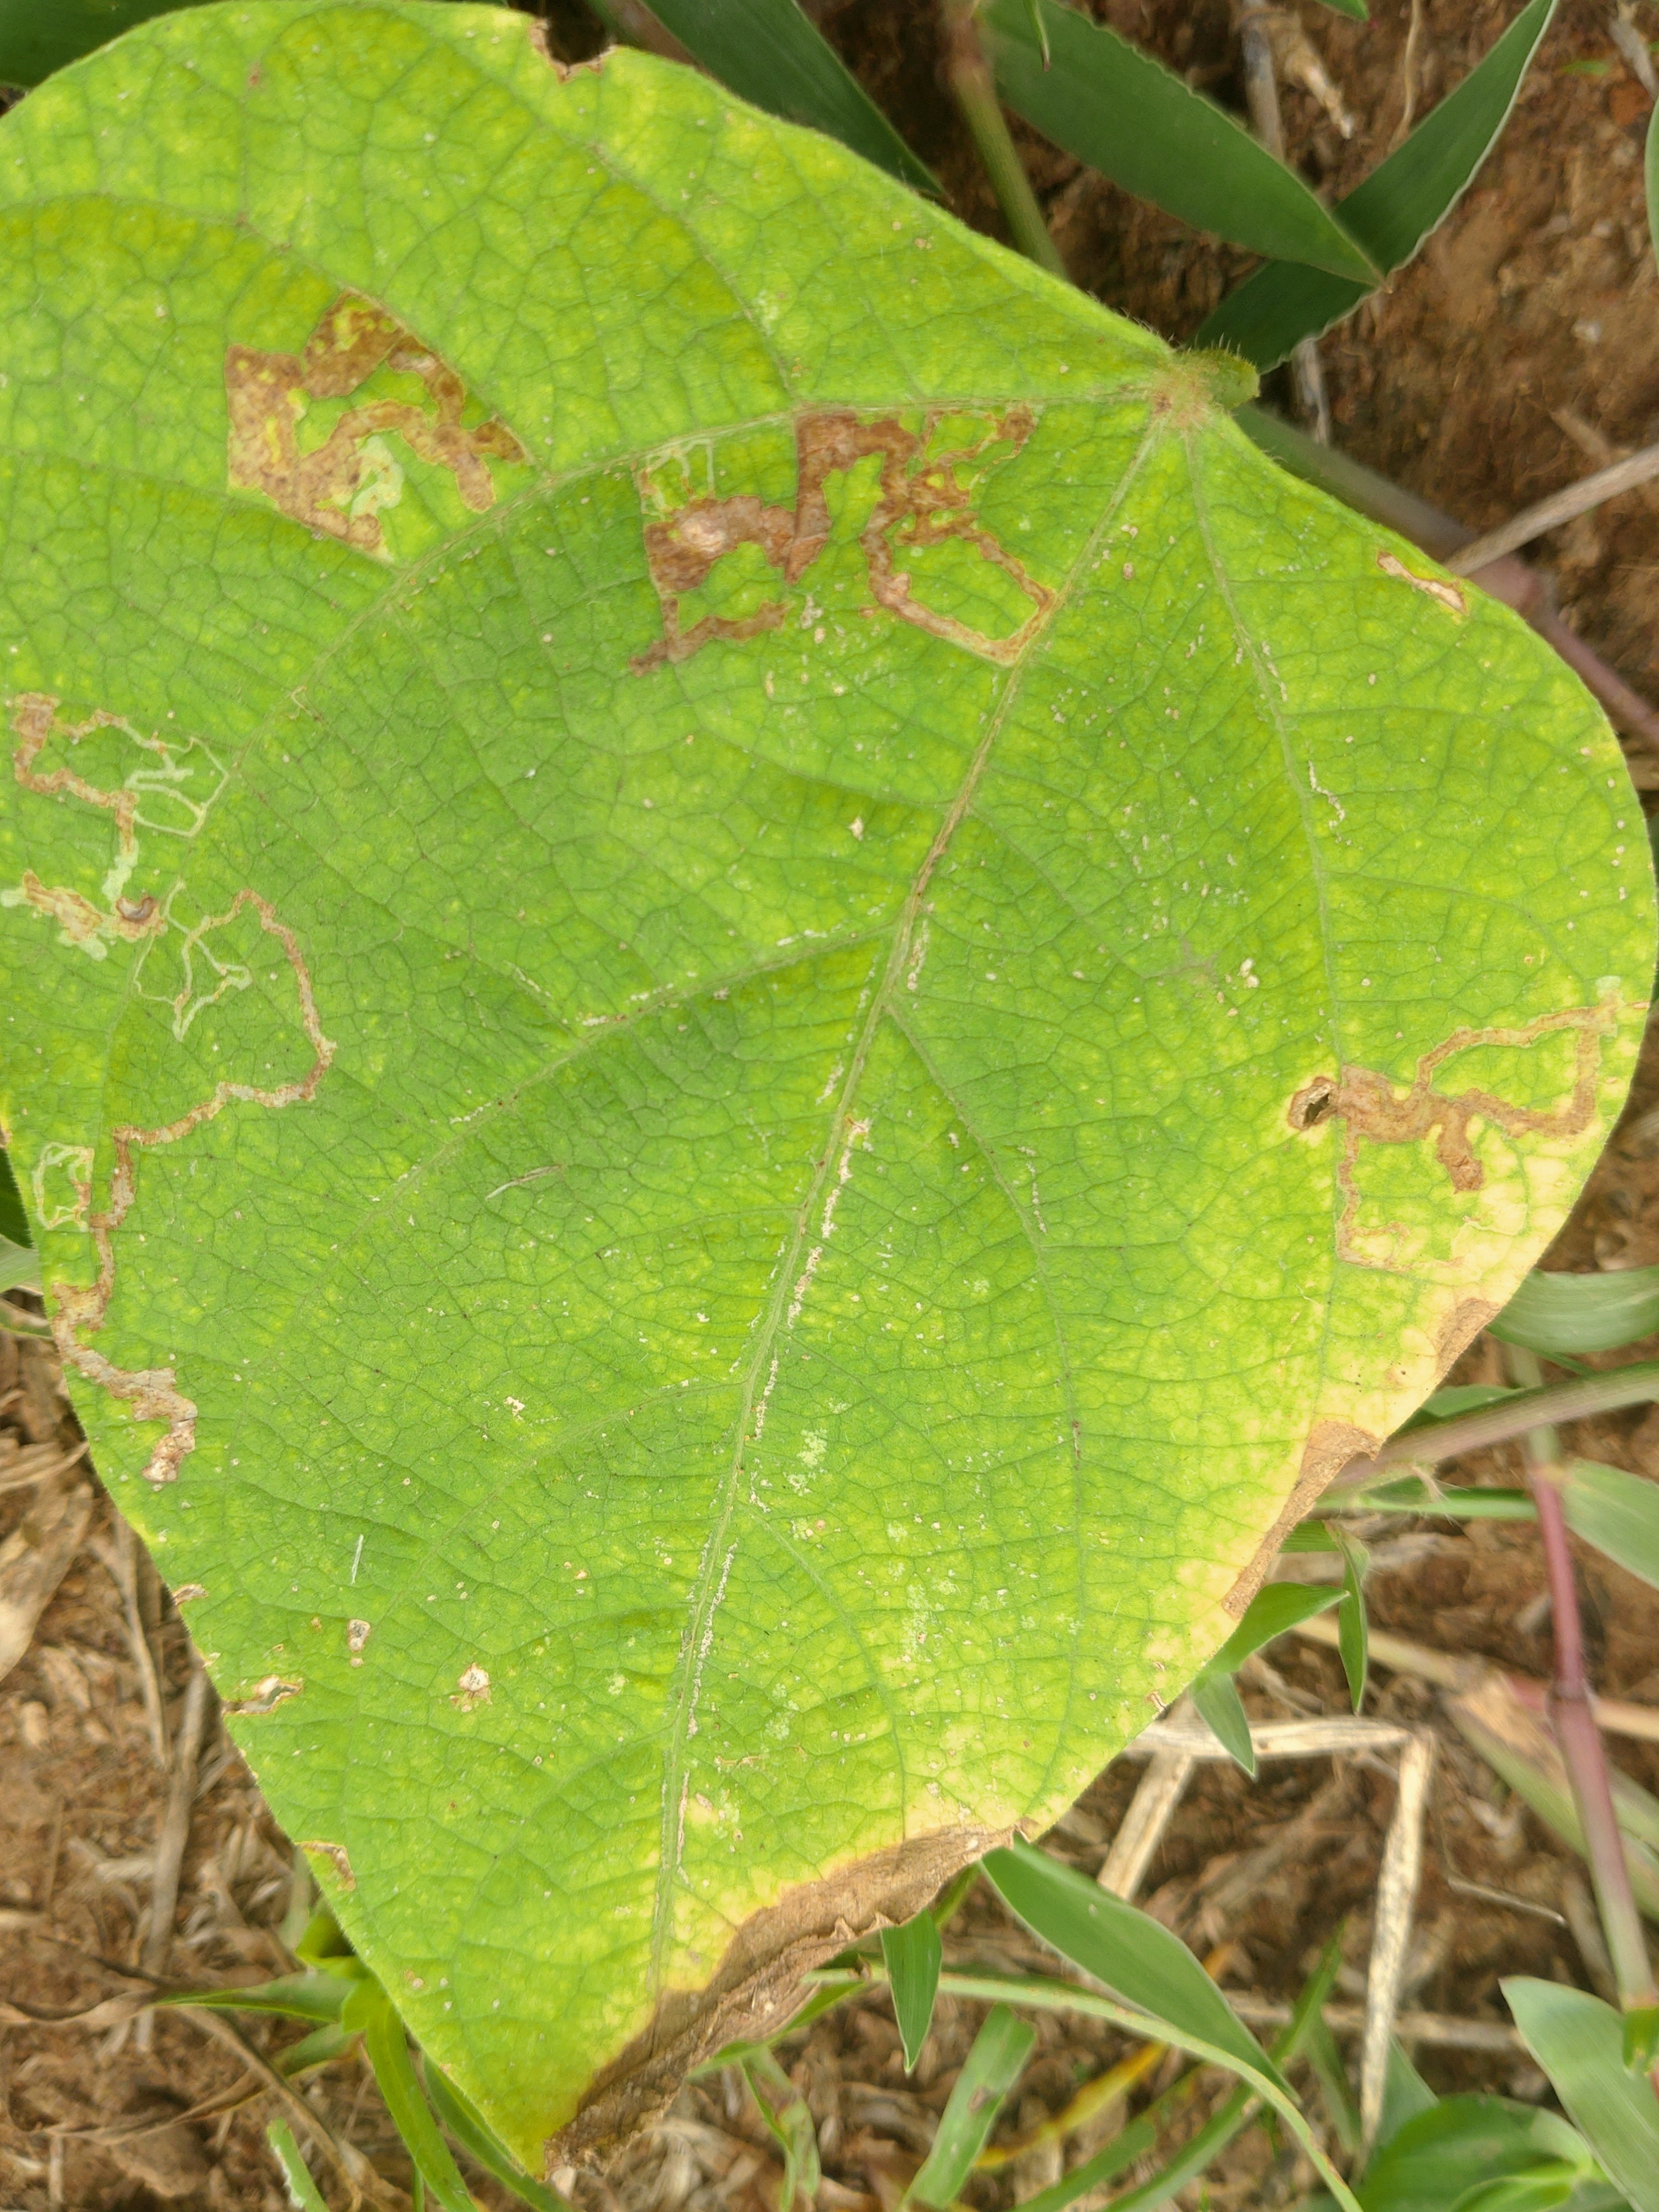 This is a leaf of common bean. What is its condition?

rust
